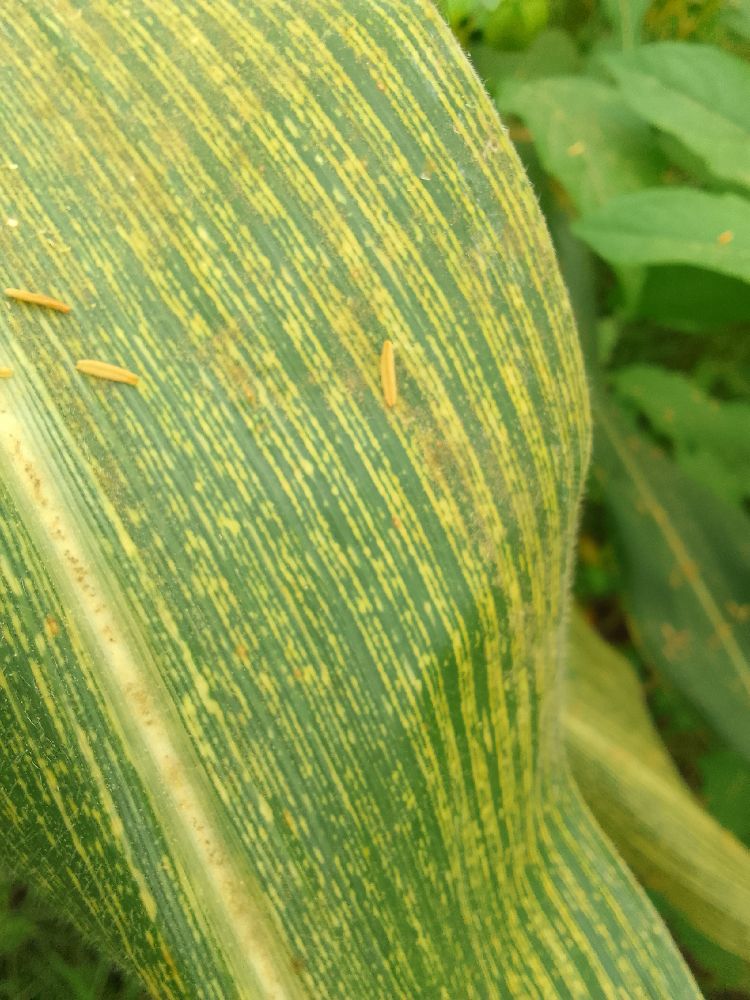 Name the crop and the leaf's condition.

maize, maize streak virus
